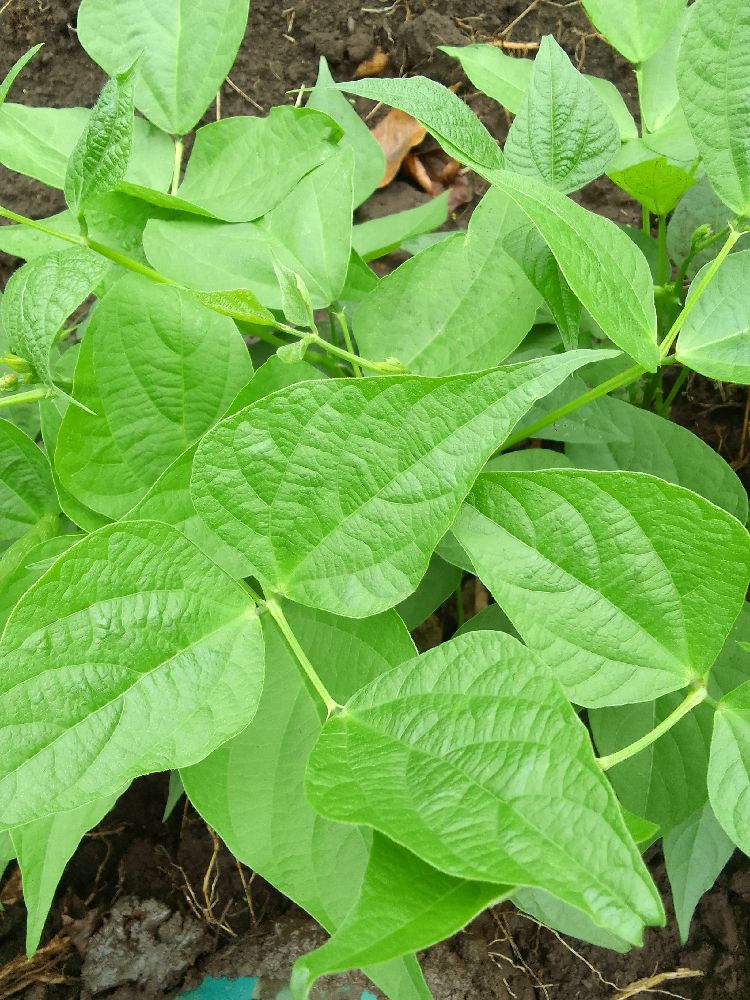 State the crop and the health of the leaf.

common bean, healthy
